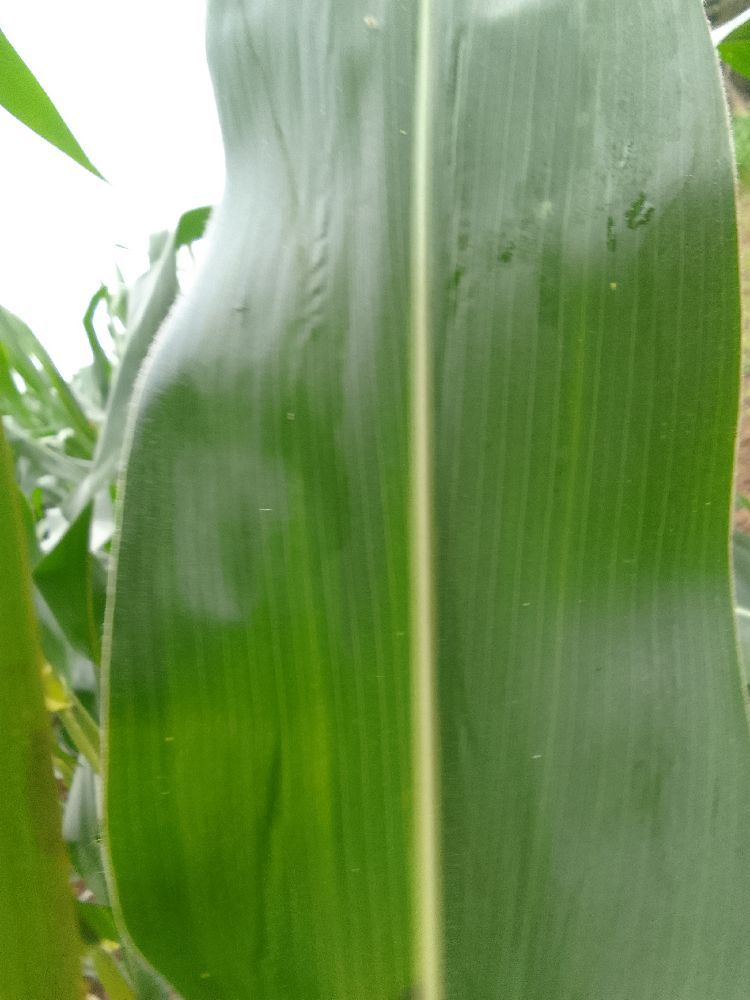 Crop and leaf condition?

maize, healthy
